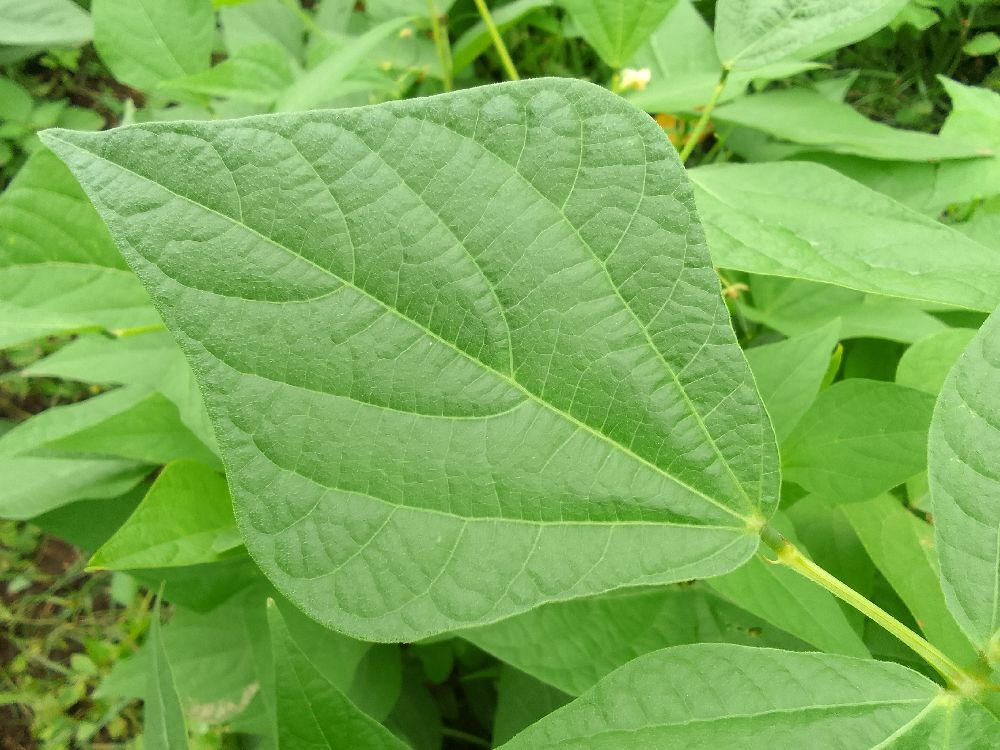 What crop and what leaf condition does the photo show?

common bean, healthy
